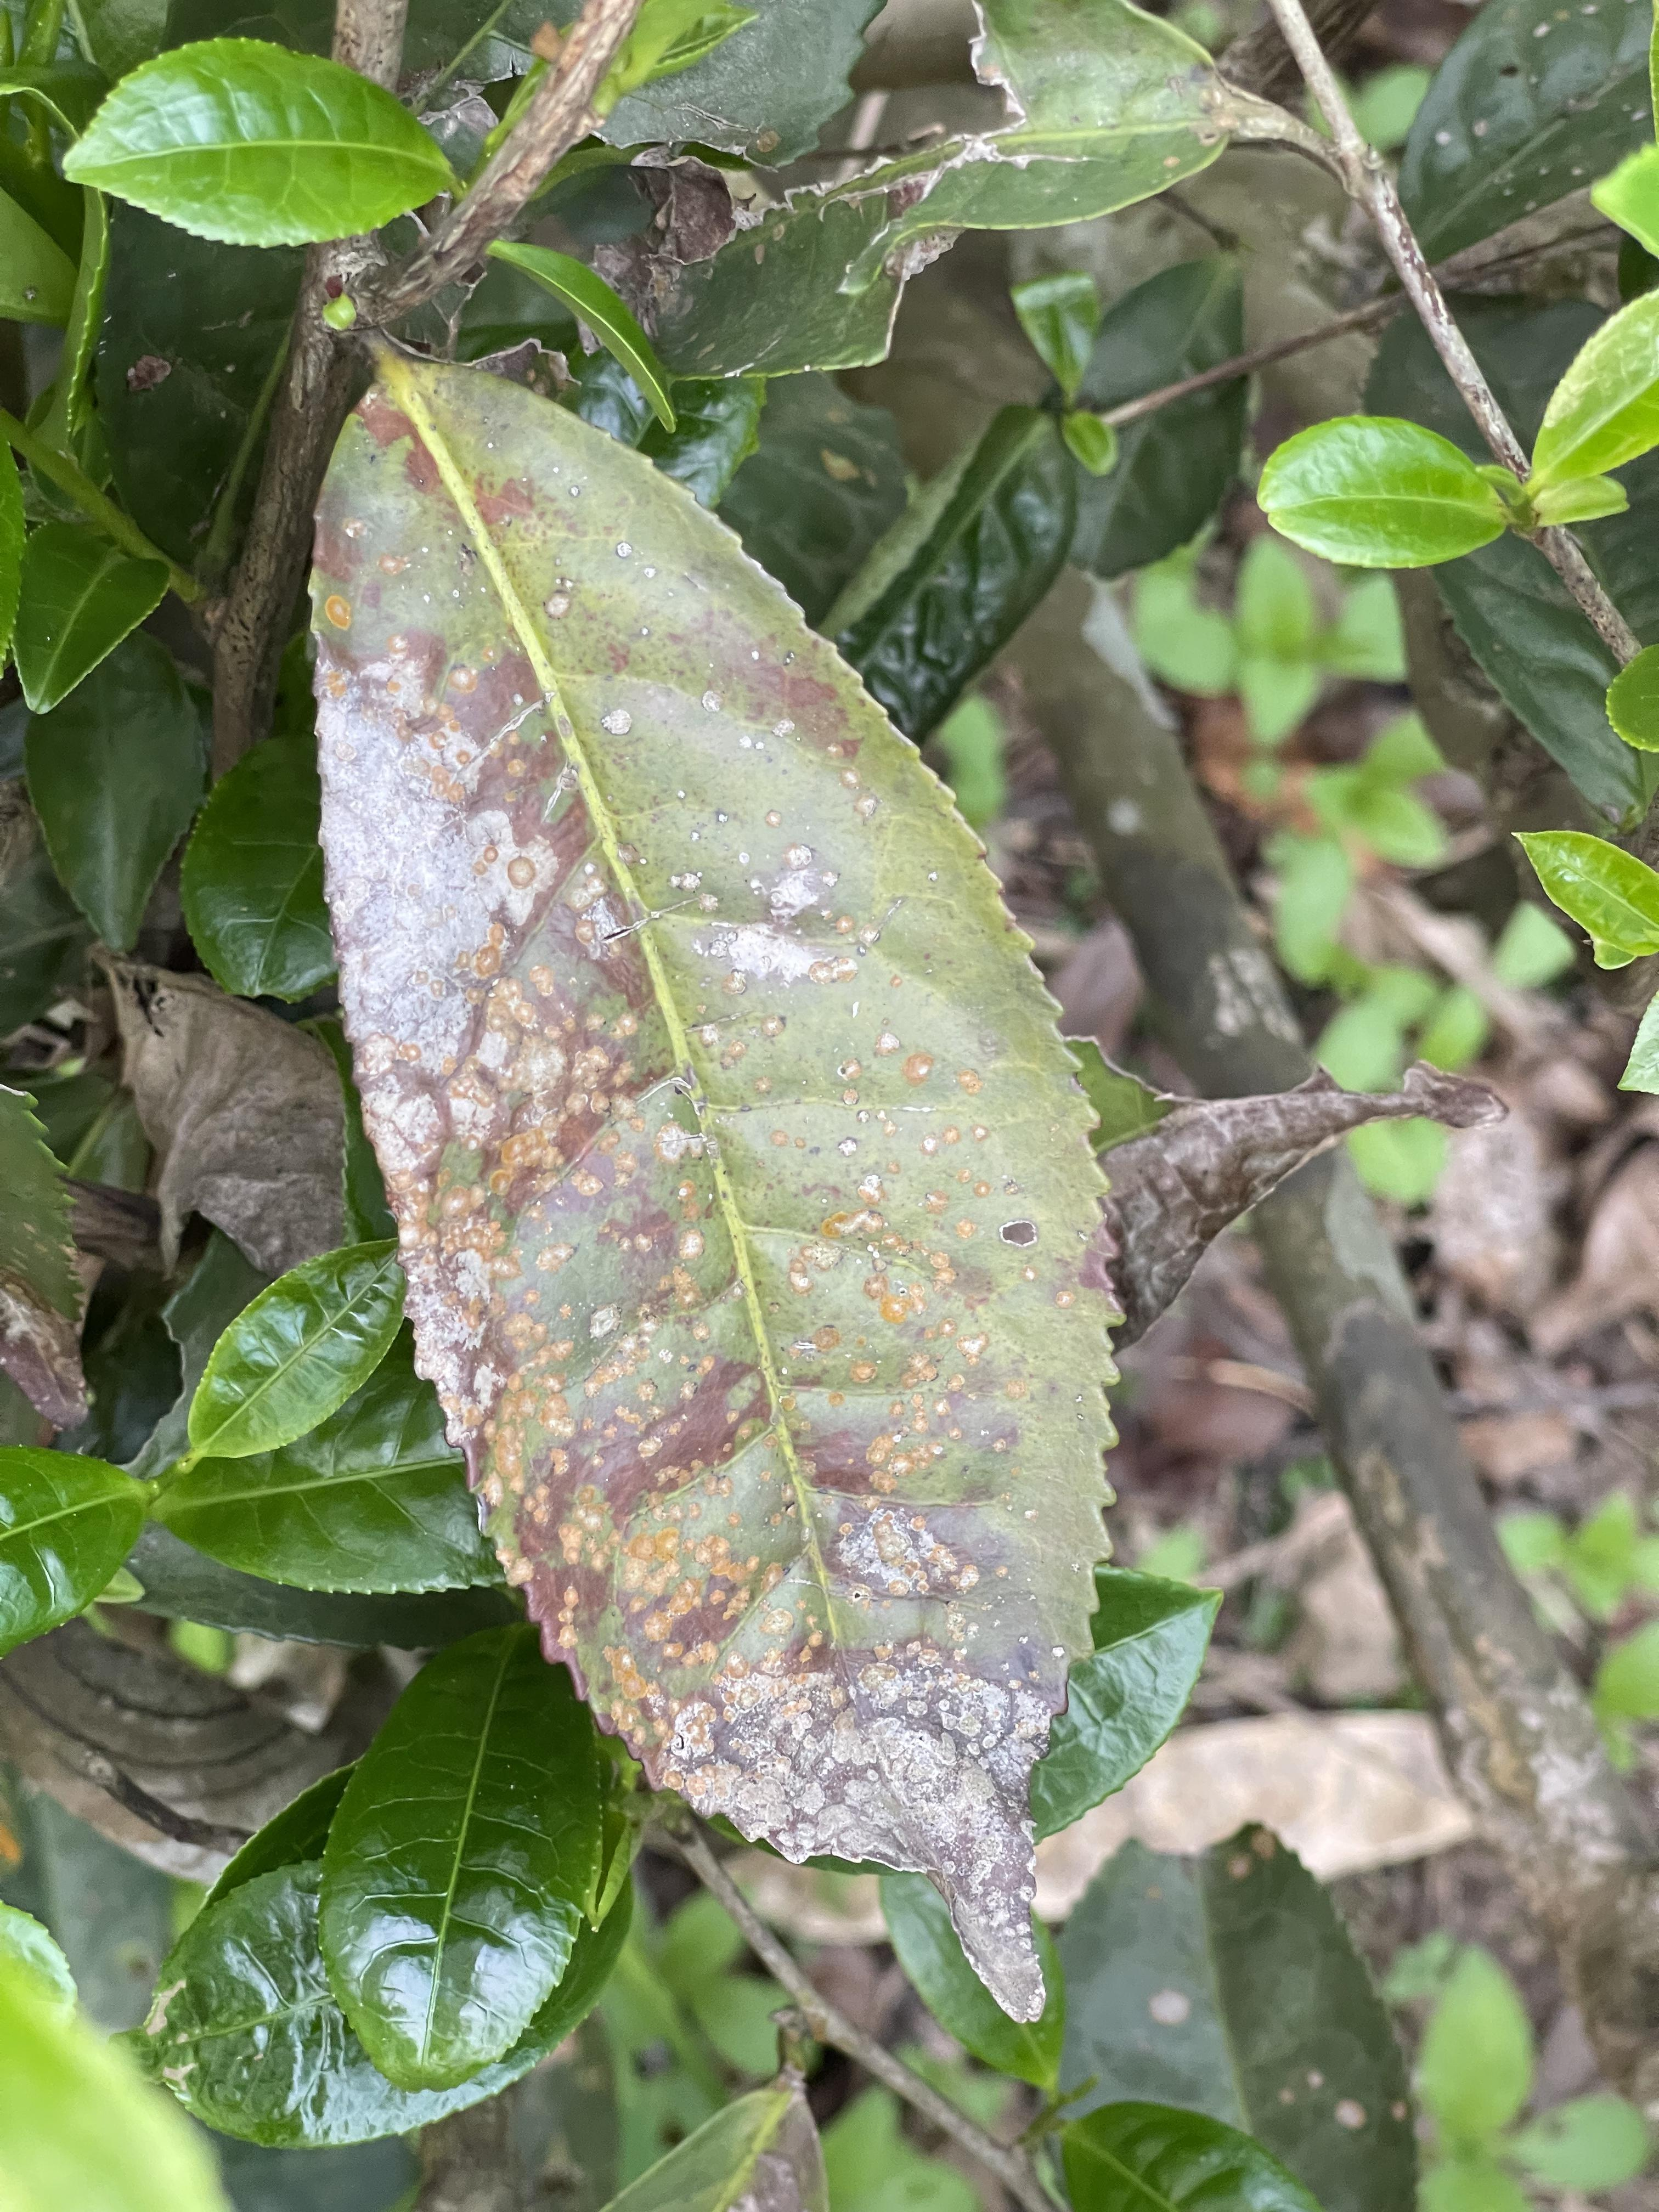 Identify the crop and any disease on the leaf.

tea, blight
